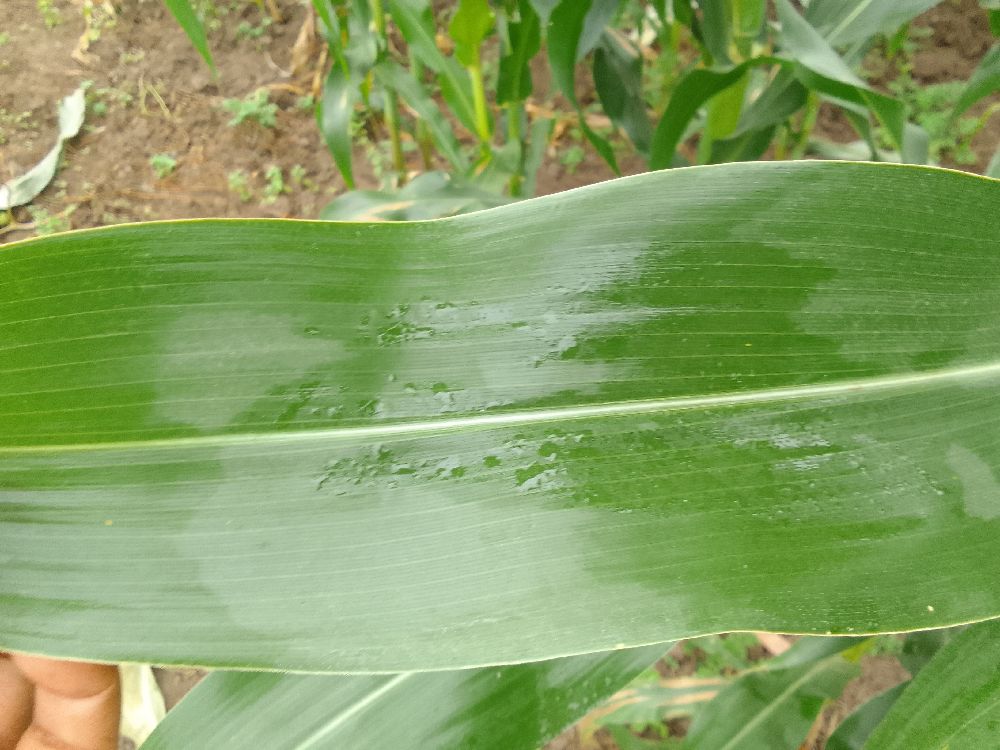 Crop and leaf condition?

maize, healthy
